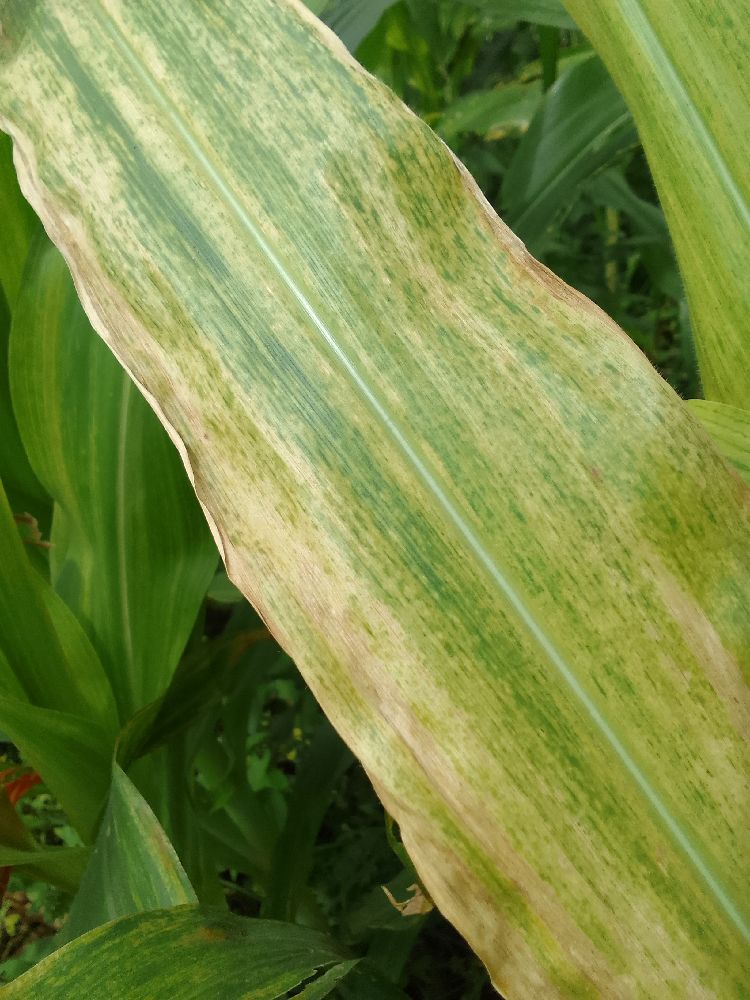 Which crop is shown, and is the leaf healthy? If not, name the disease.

maize, maize lethal necrosis
